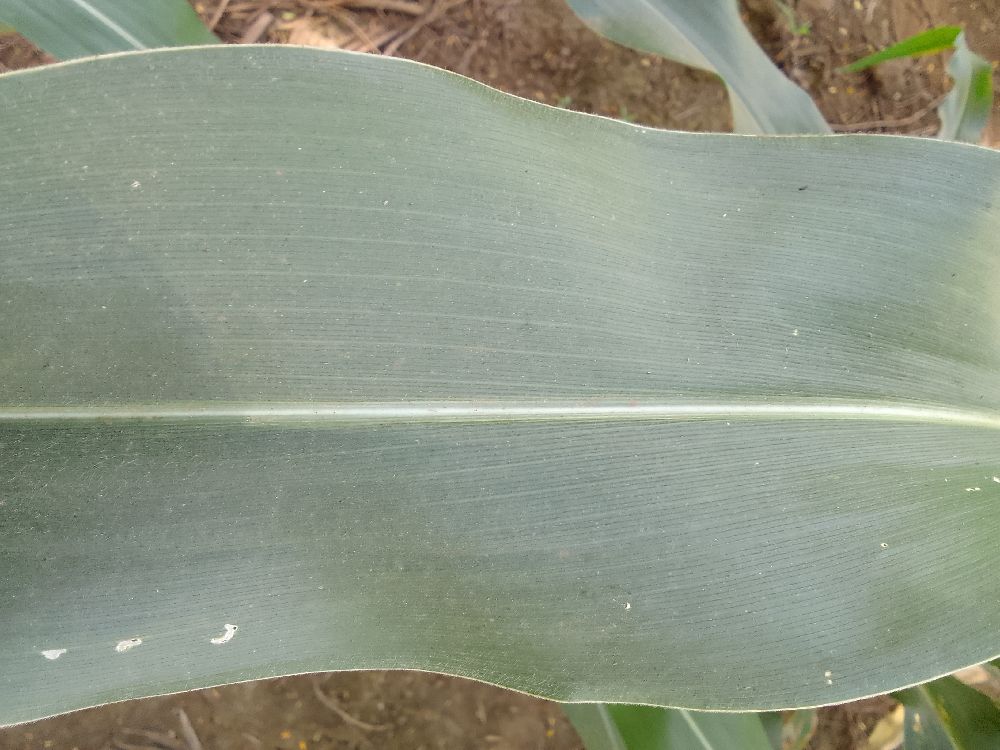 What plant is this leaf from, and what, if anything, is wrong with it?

maize, healthy
